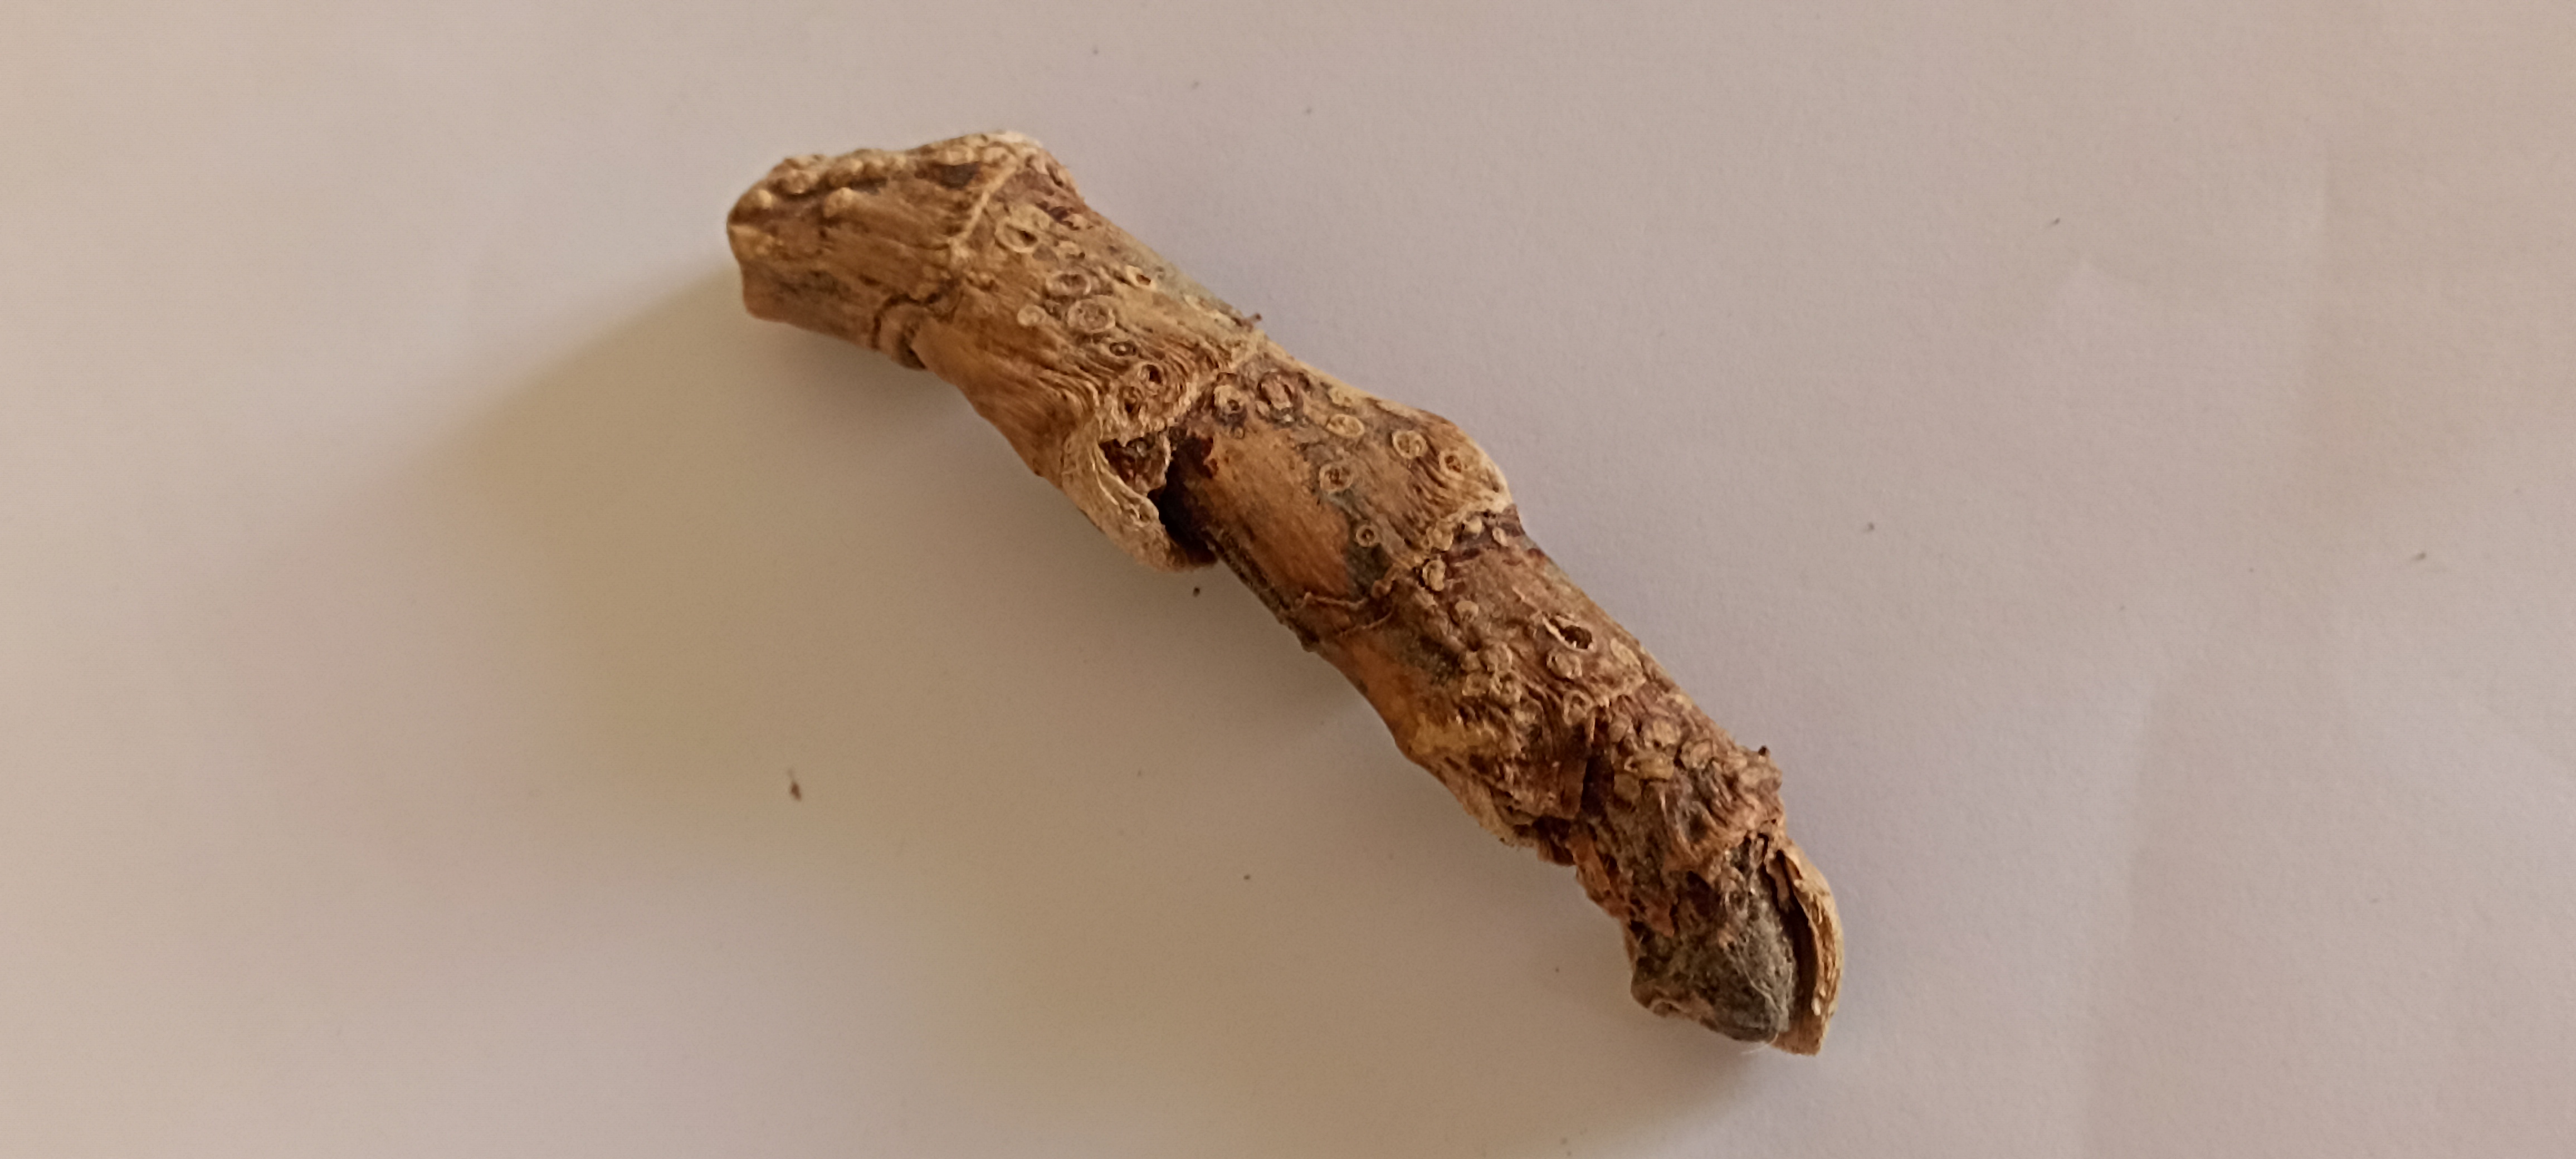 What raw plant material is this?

vekhand
